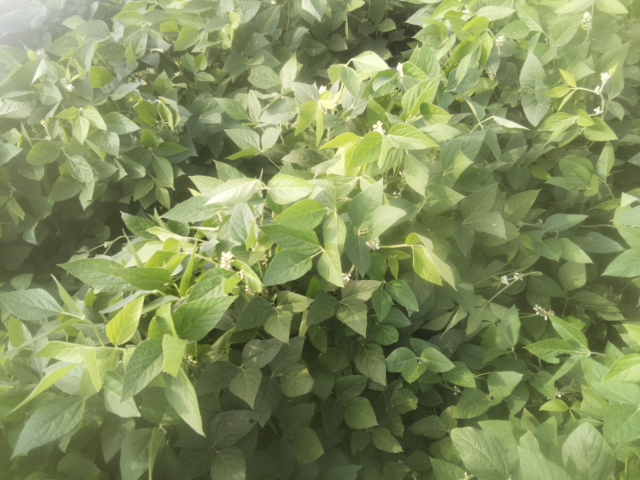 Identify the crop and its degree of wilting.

soybean, leaves with no wilting
